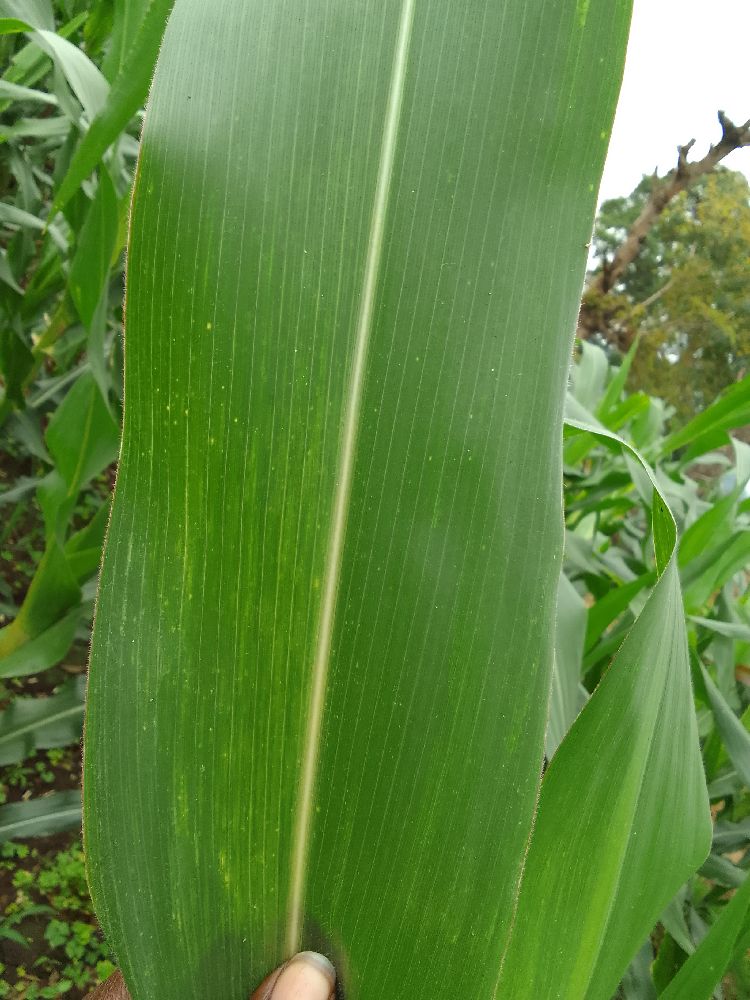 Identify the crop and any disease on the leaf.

maize, healthy
